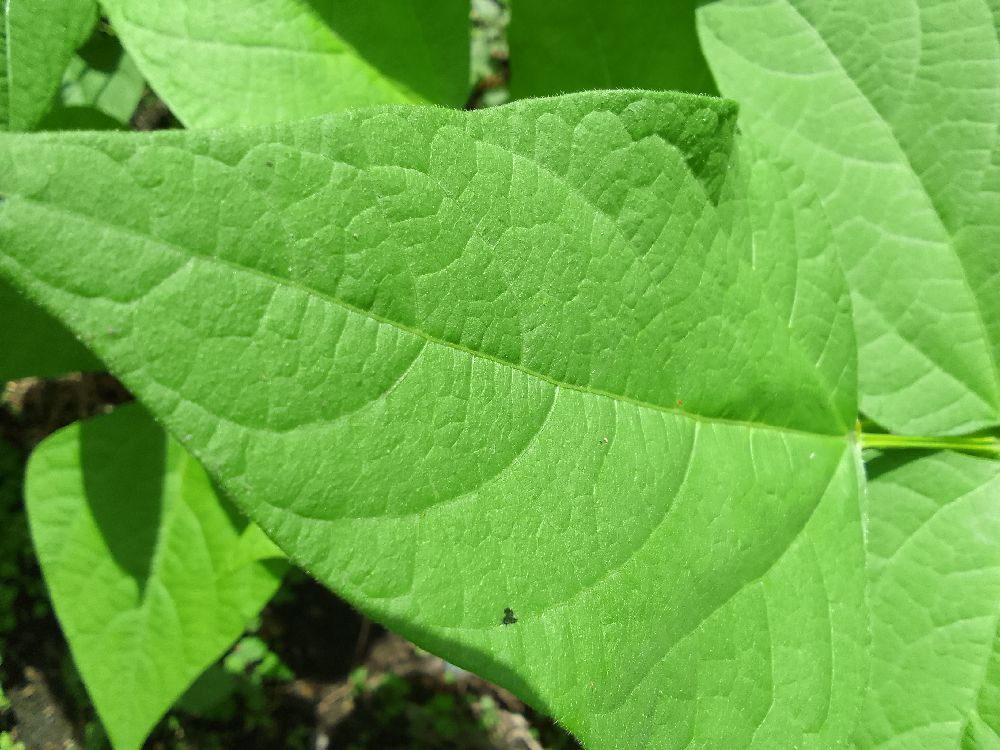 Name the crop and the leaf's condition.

common bean, healthy
